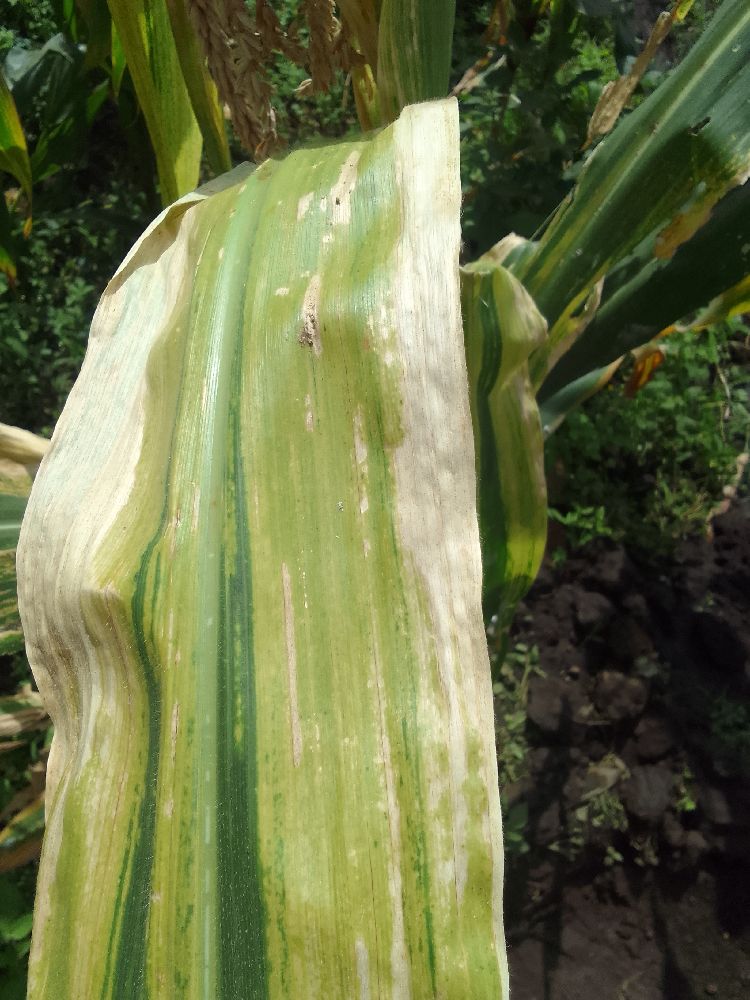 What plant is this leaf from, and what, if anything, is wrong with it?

maize, maize lethal necrosis
